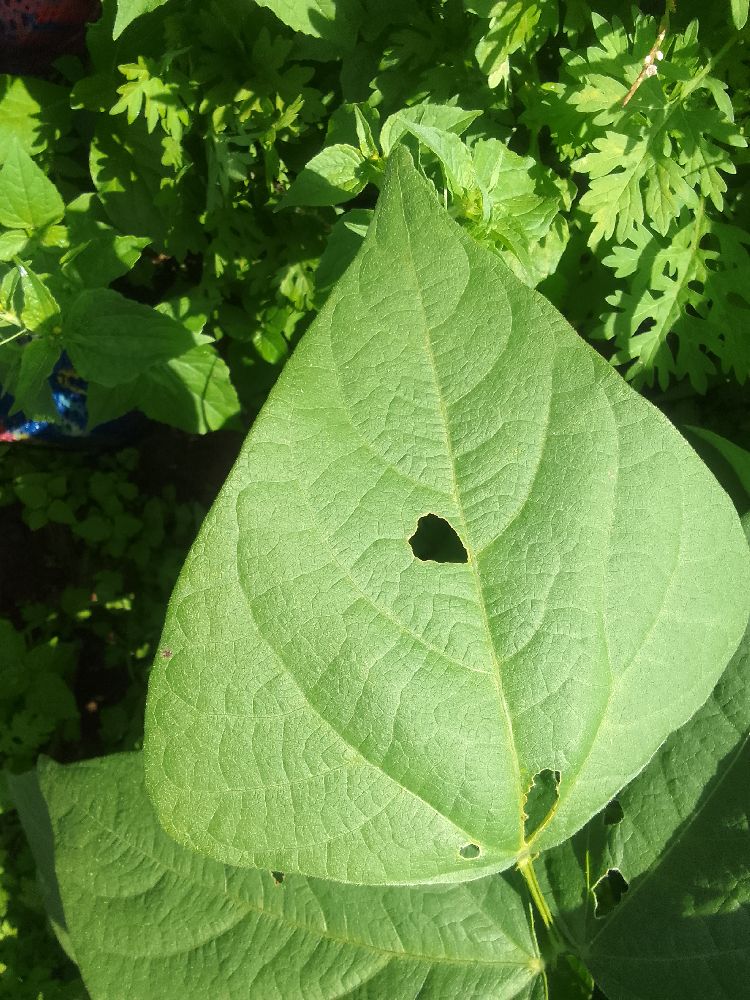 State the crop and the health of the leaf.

common bean, healthy
